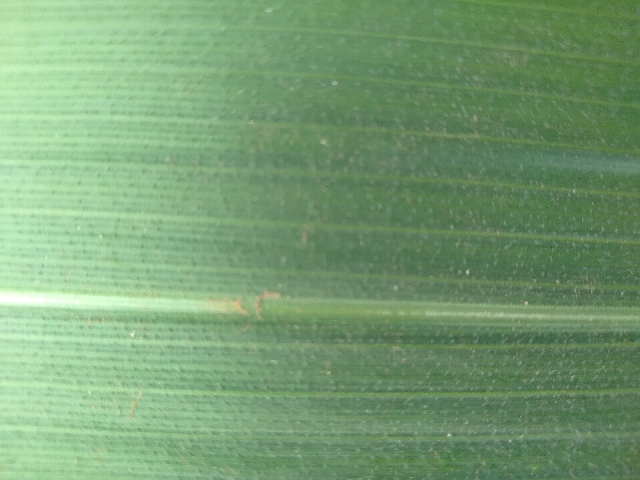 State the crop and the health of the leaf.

maize, healthy
